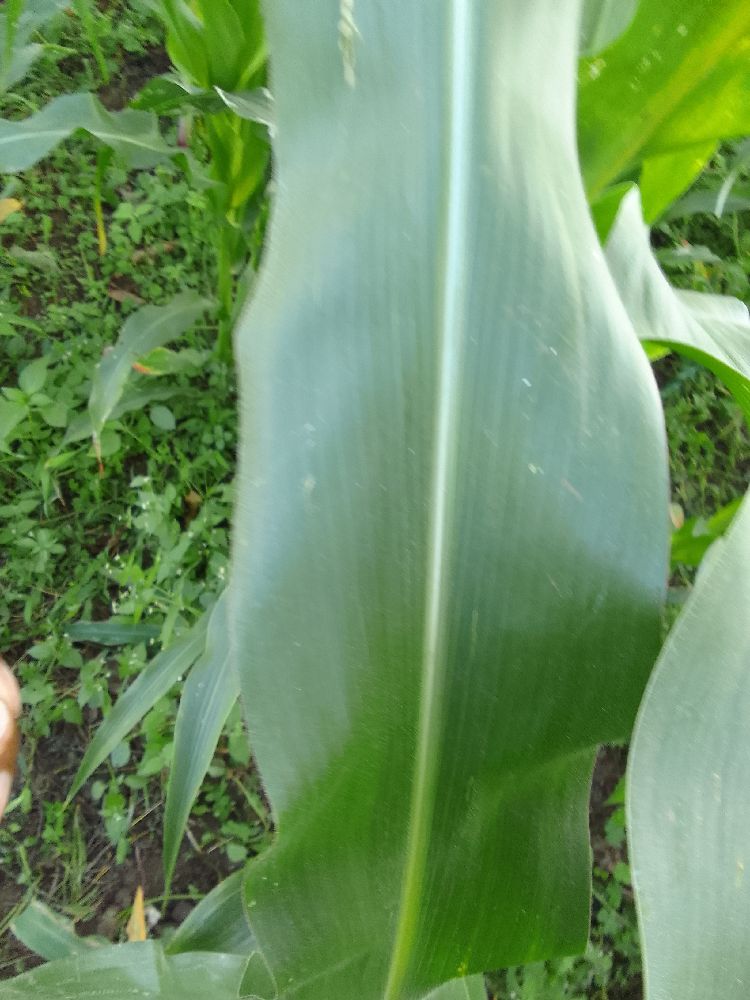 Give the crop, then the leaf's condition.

maize, healthy
